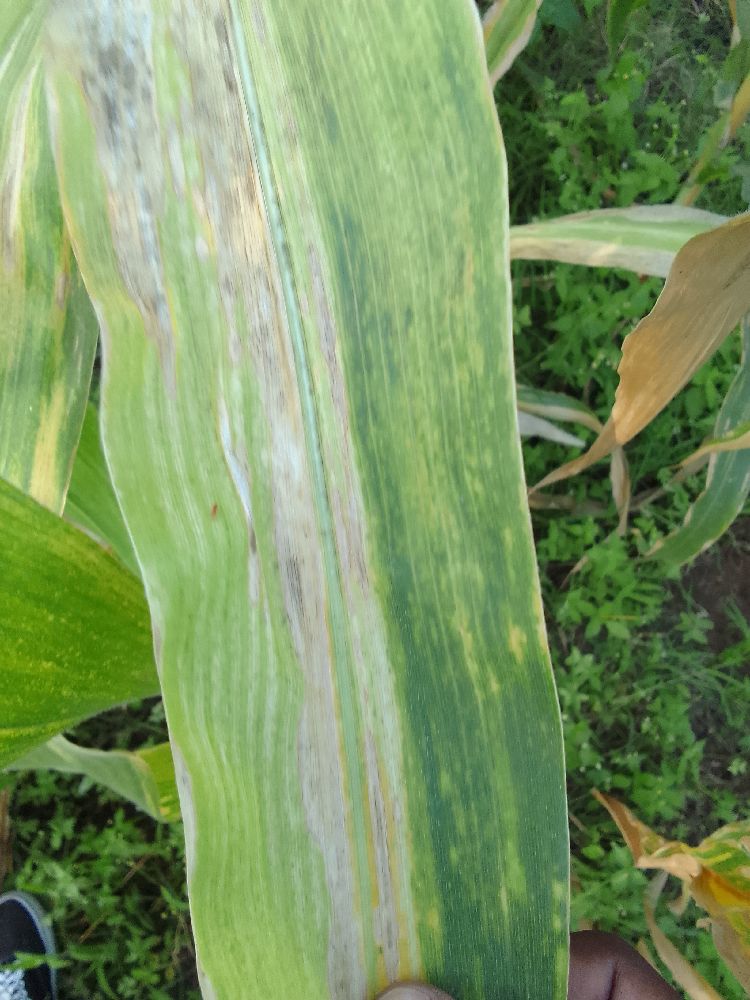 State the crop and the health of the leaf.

maize, maize lethal necrosis
